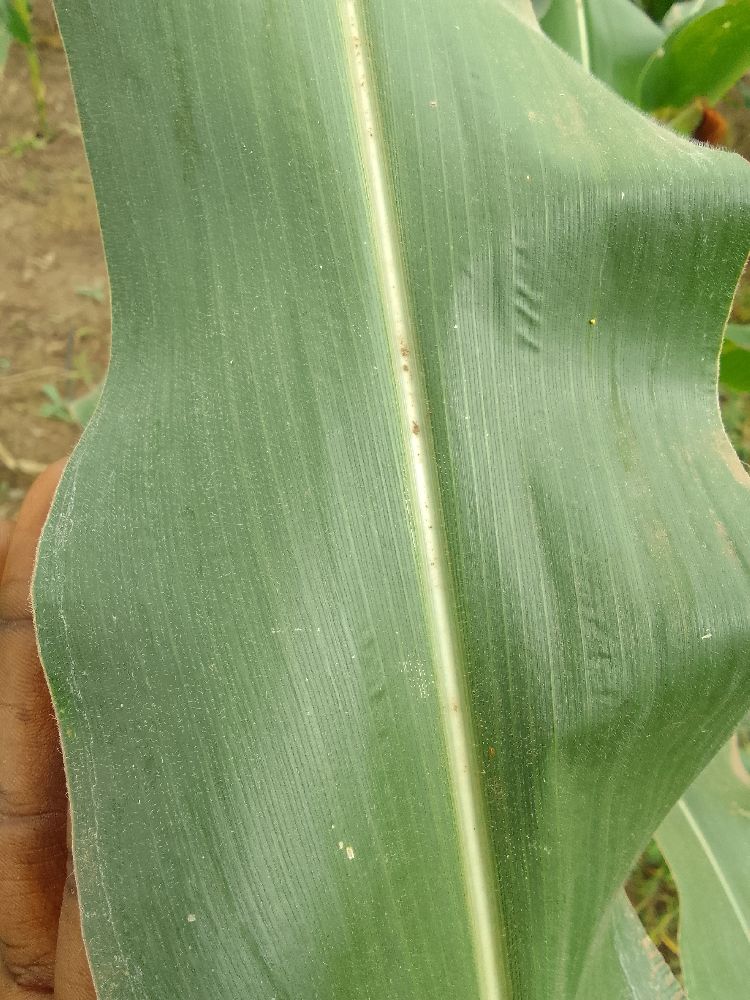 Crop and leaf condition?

maize, healthy
